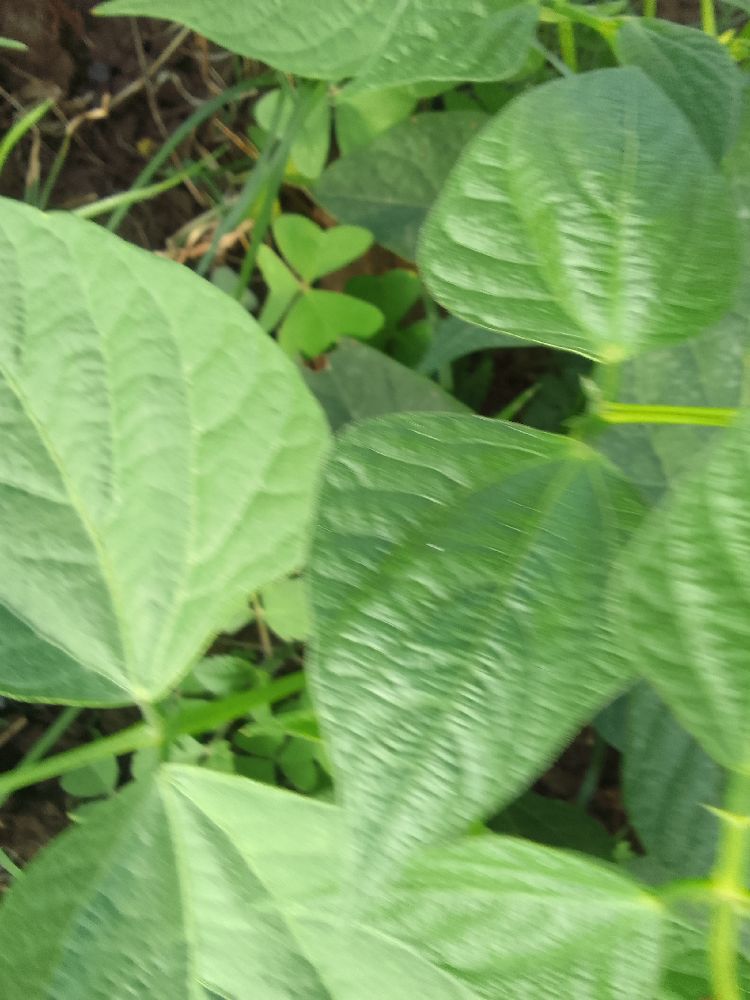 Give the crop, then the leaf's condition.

common bean, healthy
